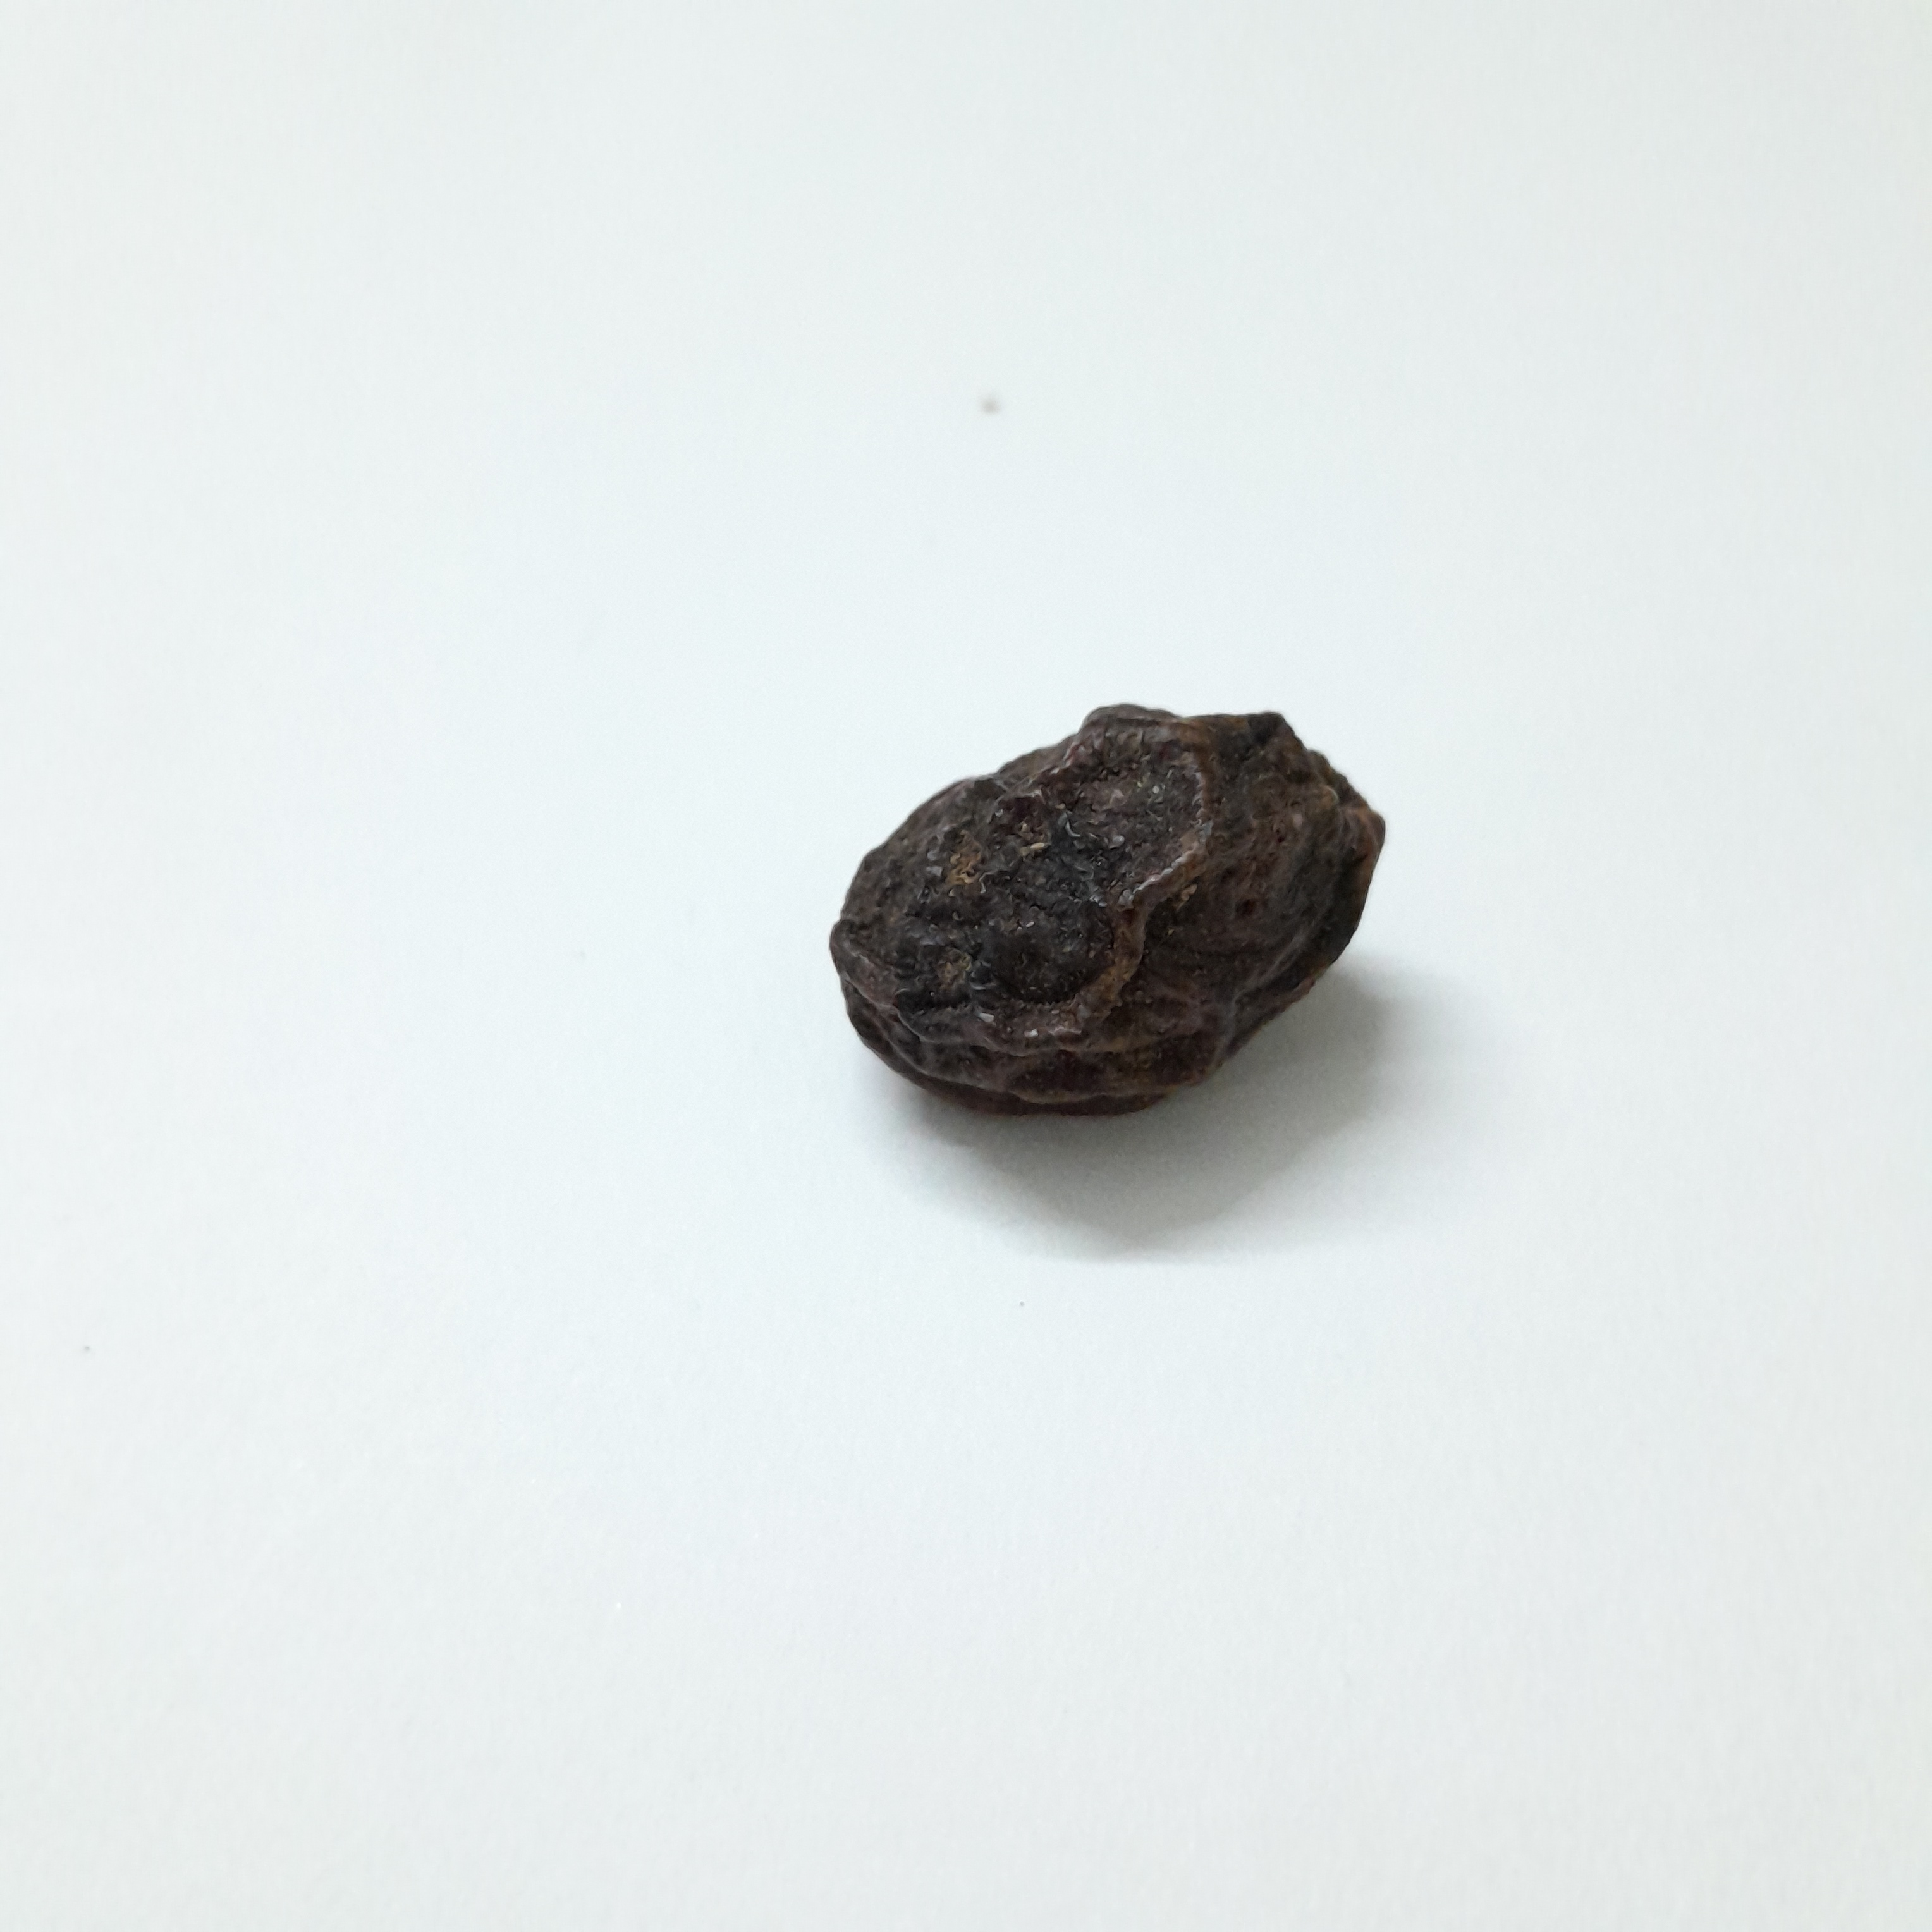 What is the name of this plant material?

kadukharik
